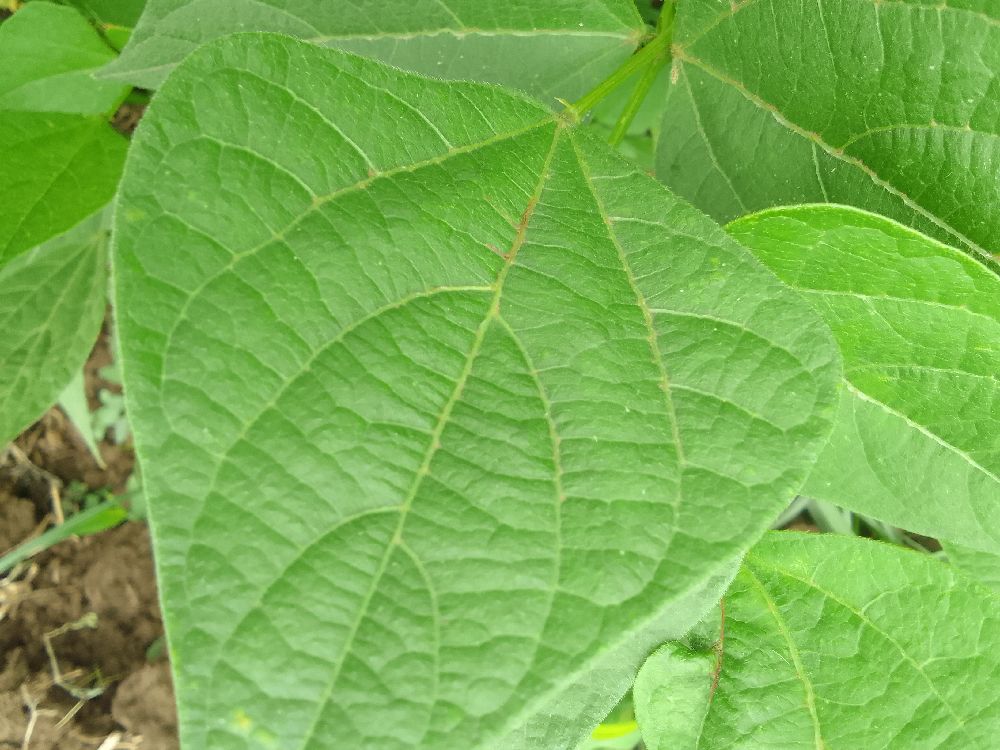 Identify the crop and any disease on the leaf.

common bean, healthy
